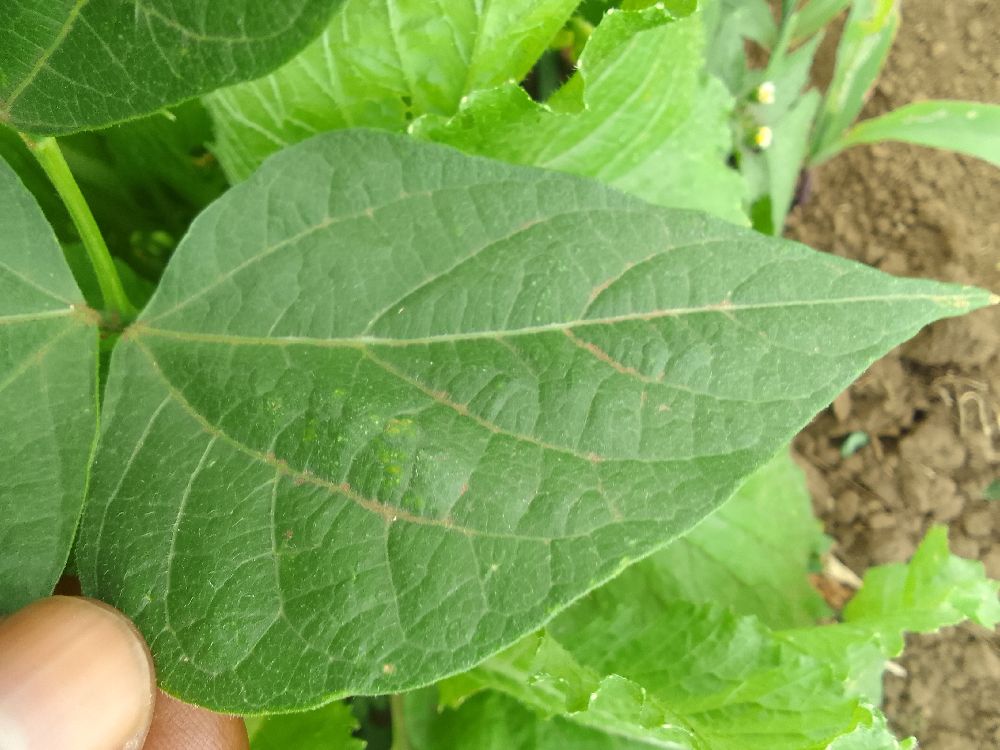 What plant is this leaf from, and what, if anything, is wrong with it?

common bean, healthy
